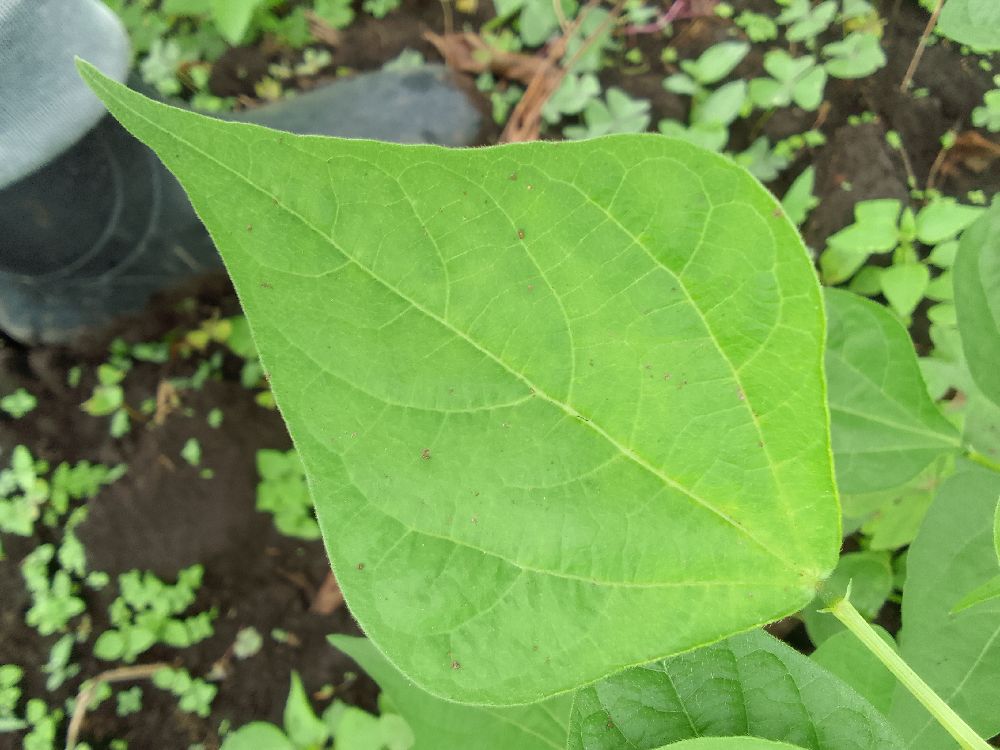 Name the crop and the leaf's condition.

common bean, healthy
